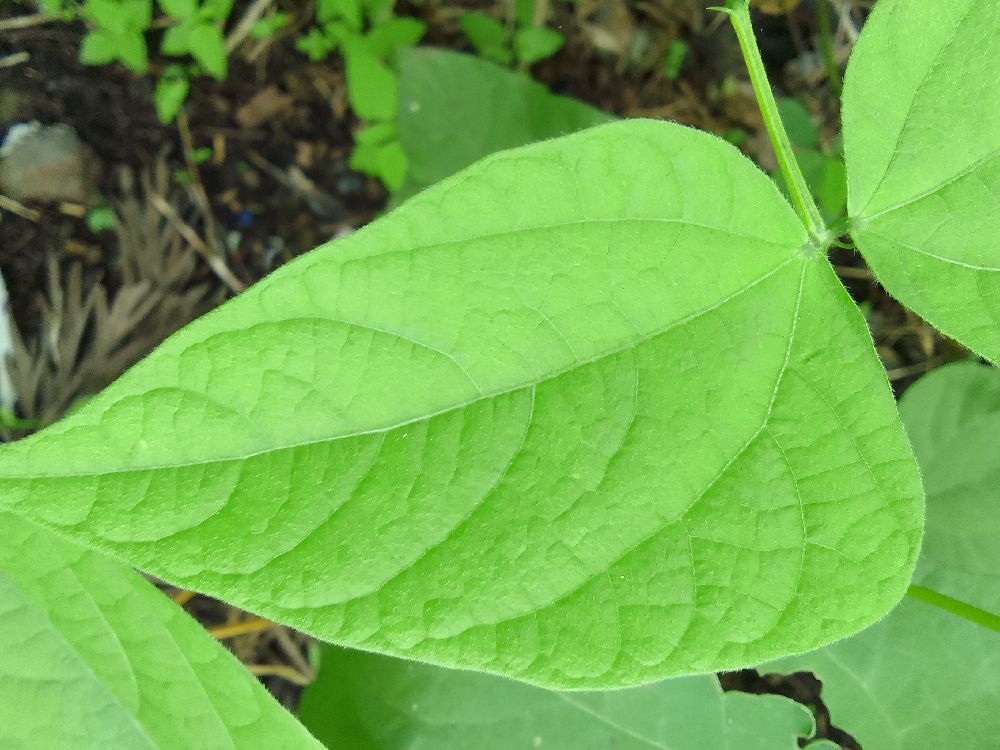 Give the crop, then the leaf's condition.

common bean, healthy
